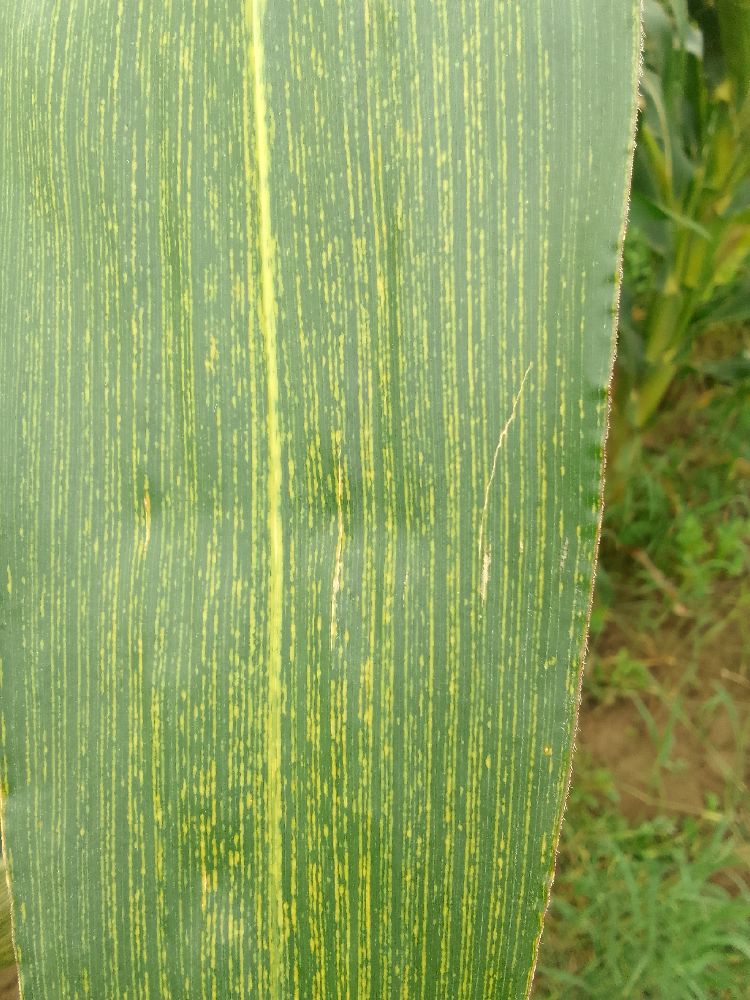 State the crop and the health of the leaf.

maize, maize streak virus
